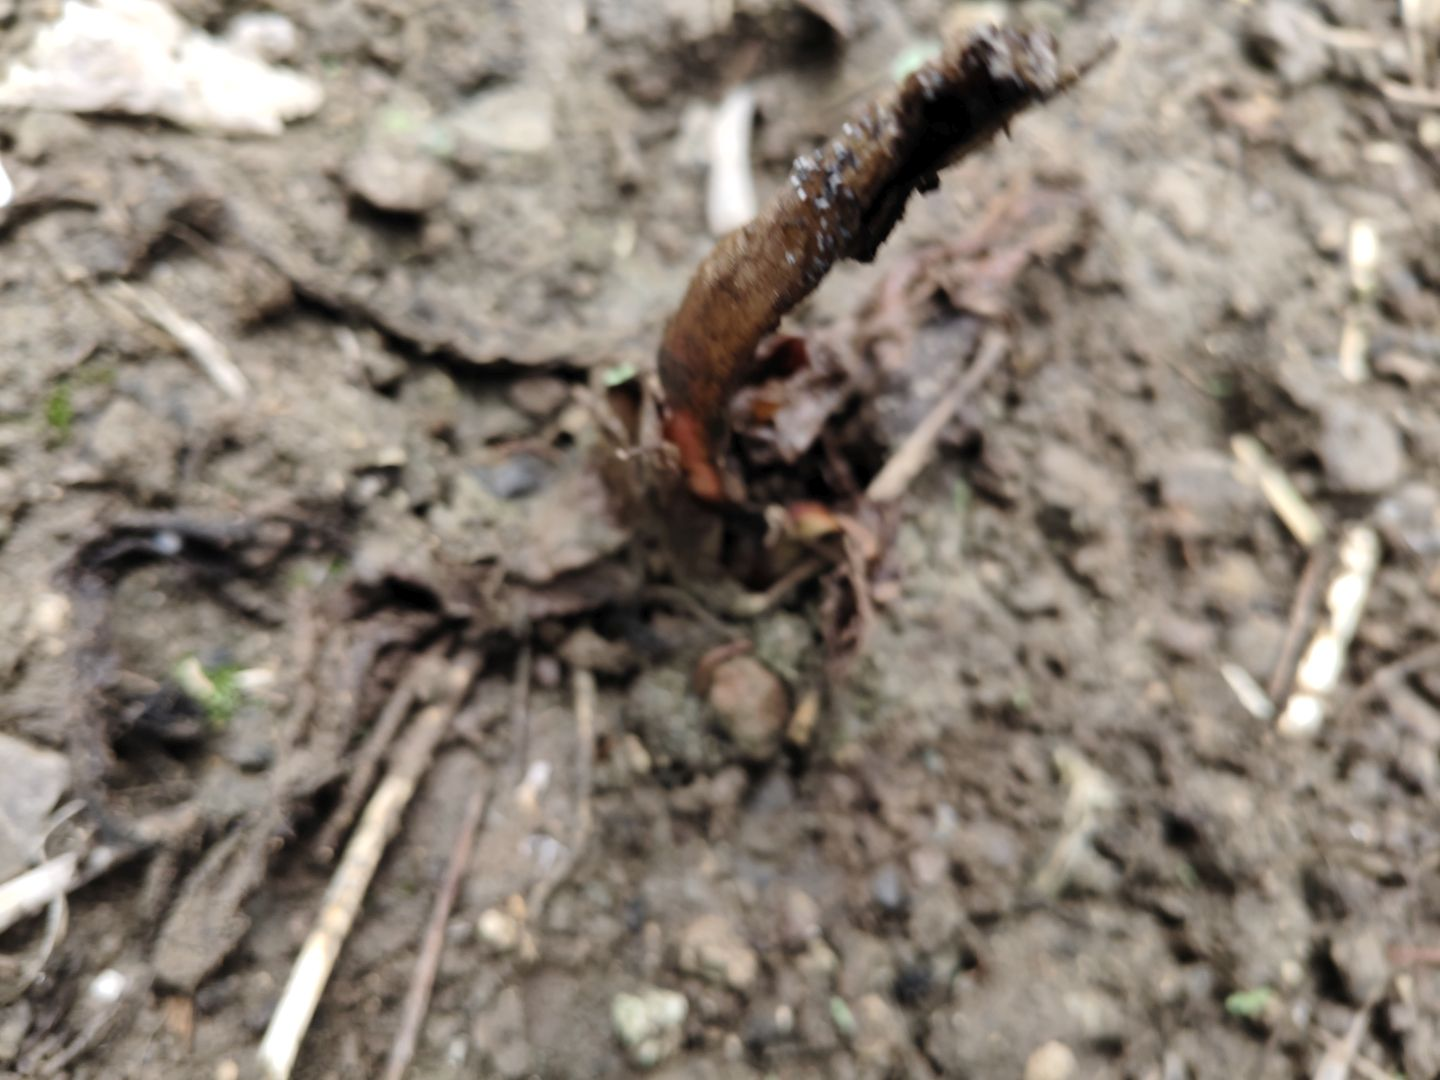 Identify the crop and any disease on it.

taro, root rot
